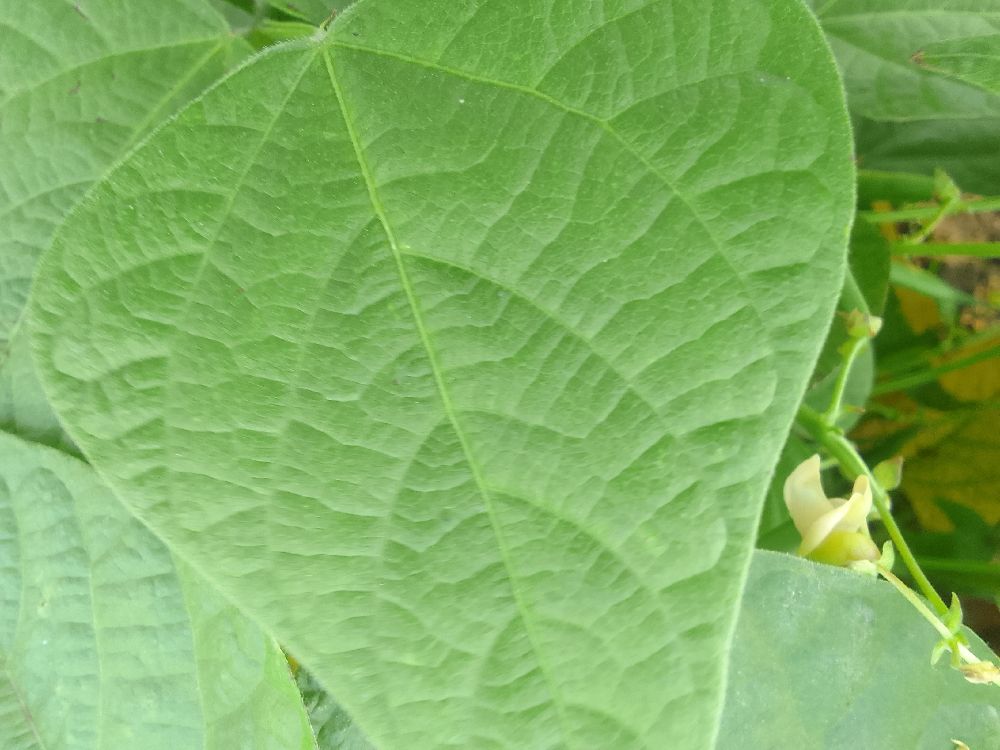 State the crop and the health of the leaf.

common bean, healthy
